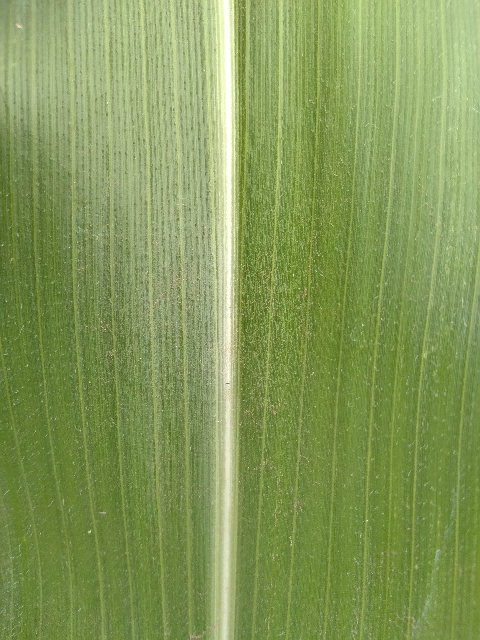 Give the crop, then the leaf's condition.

maize, healthy
